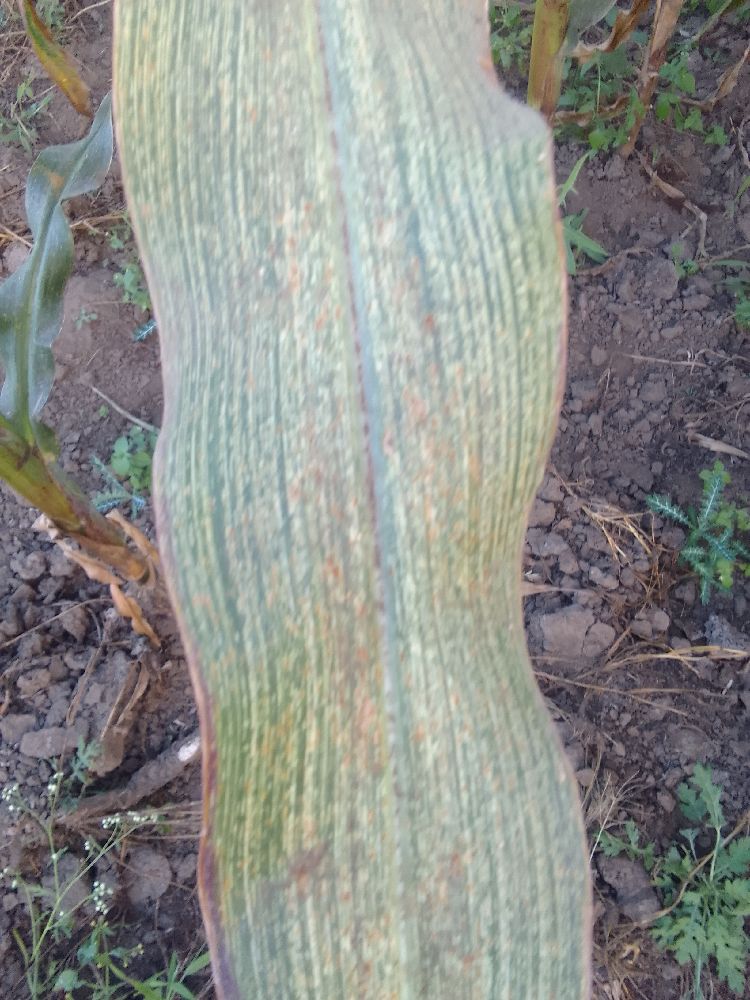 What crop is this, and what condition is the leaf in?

maize, maize streak virus
